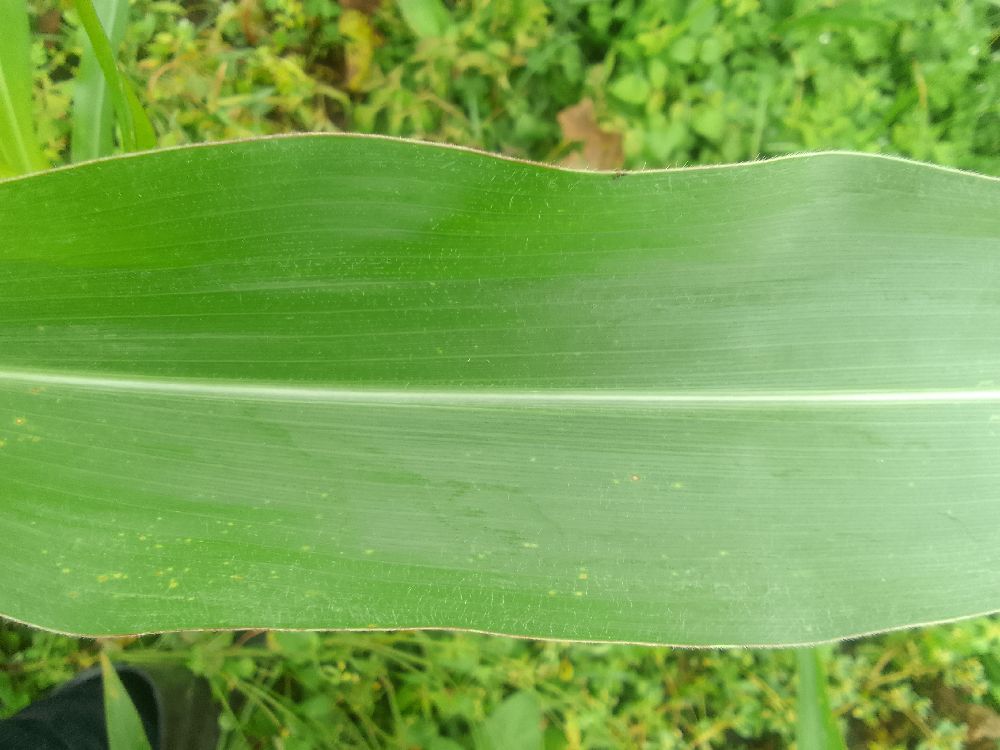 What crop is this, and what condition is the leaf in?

maize, healthy
